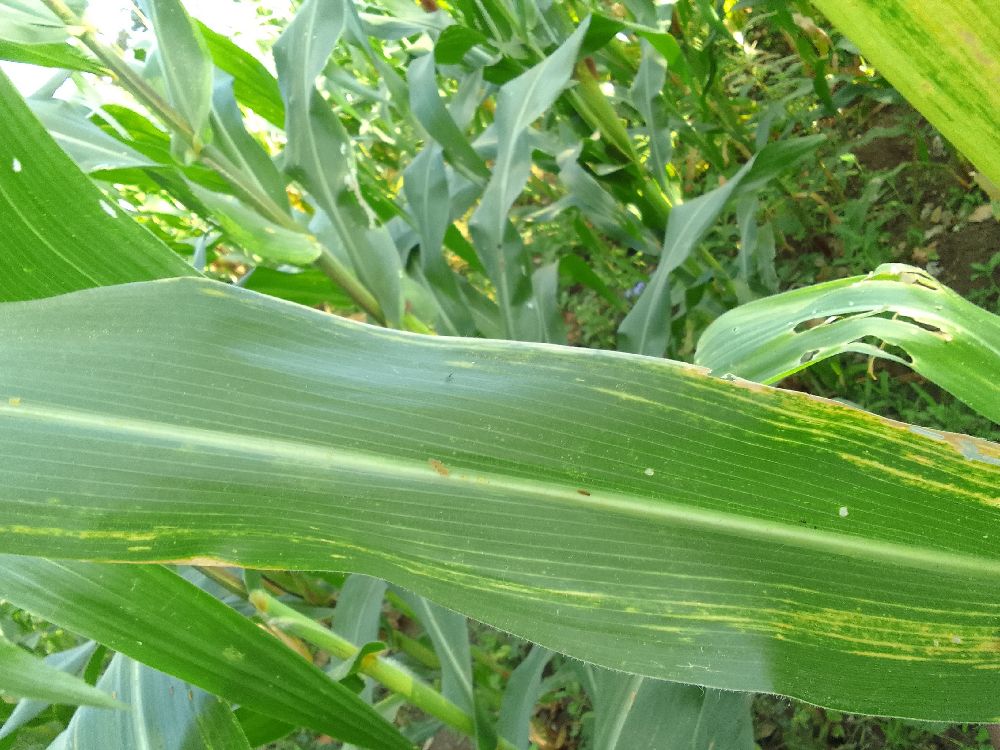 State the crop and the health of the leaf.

maize, maize lethal necrosis
